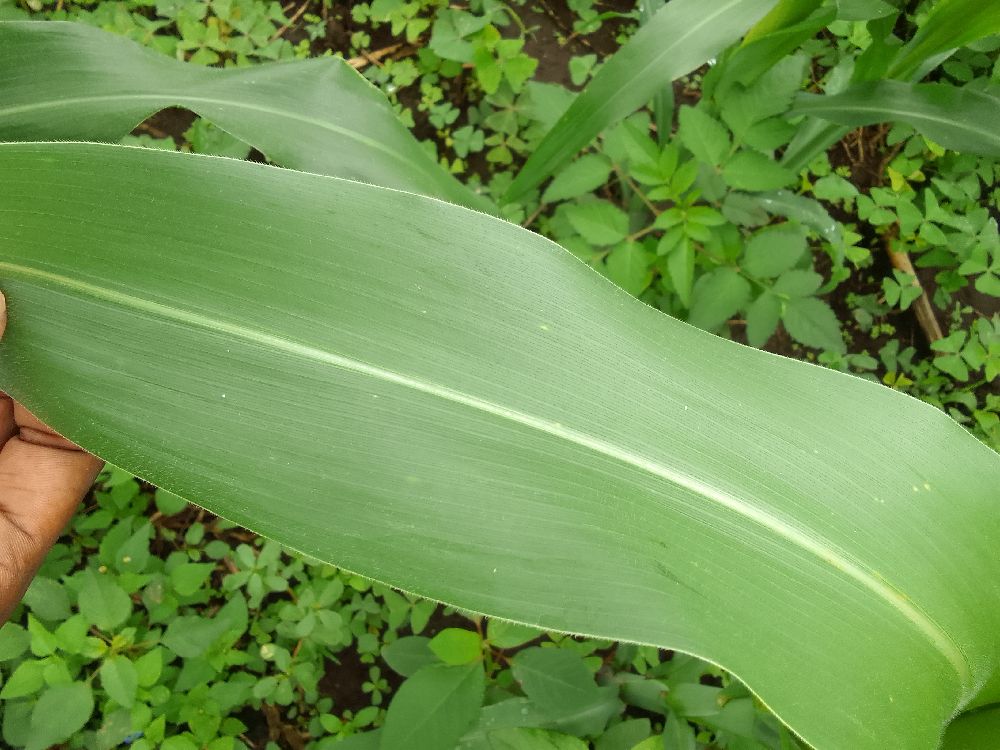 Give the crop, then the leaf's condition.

maize, healthy
